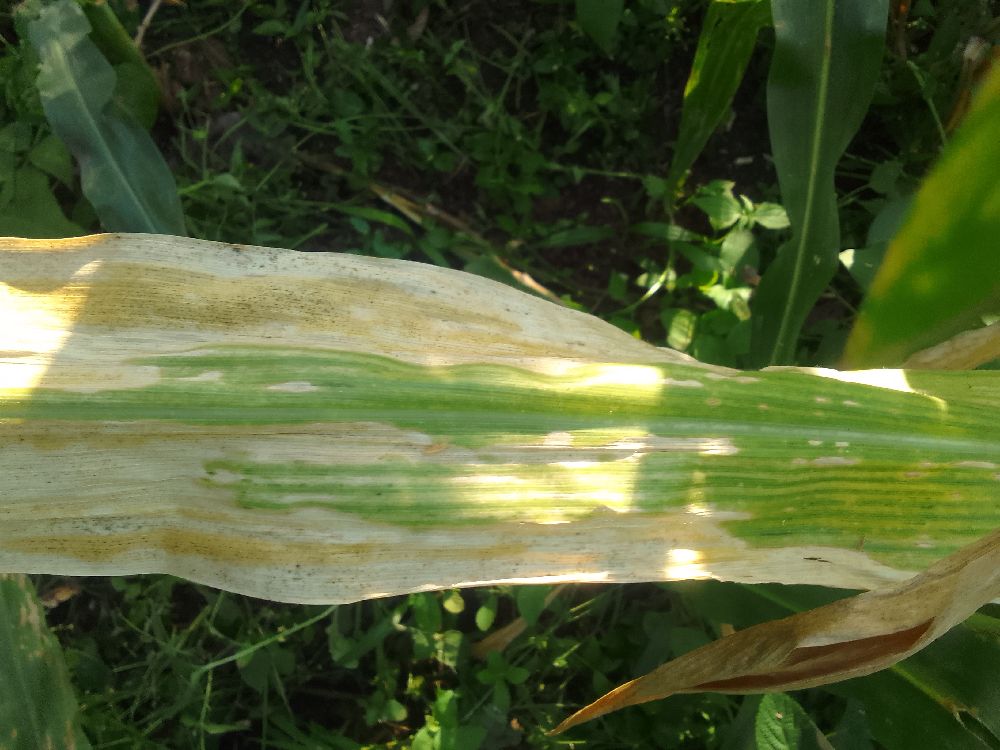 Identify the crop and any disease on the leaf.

maize, maize lethal necrosis
